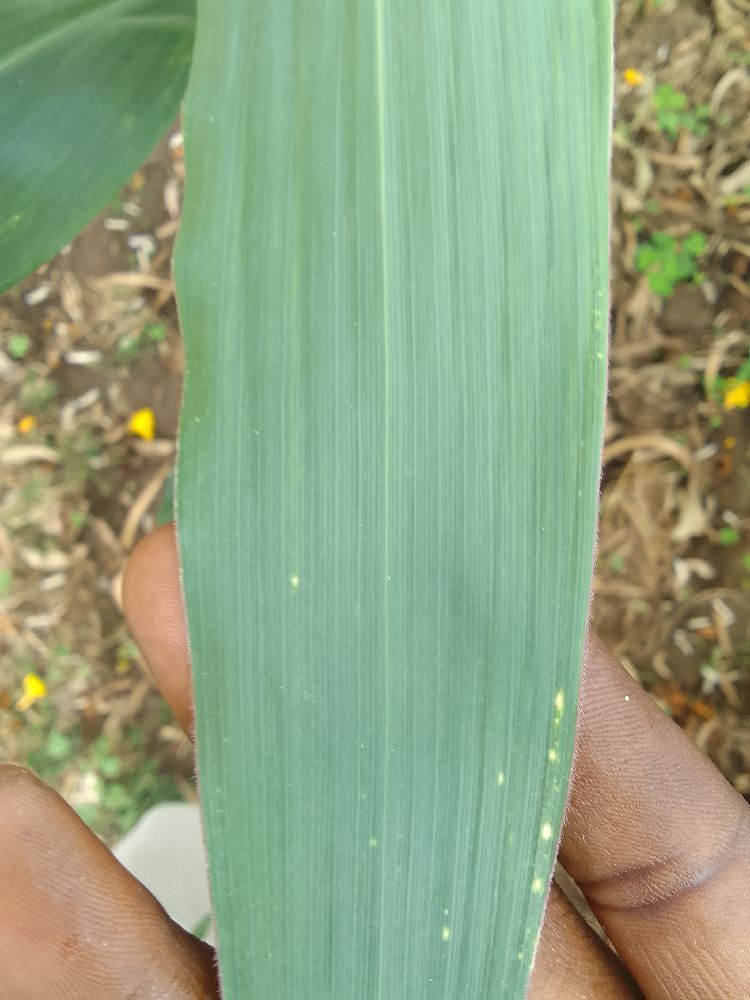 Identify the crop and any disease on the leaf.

maize, healthy
